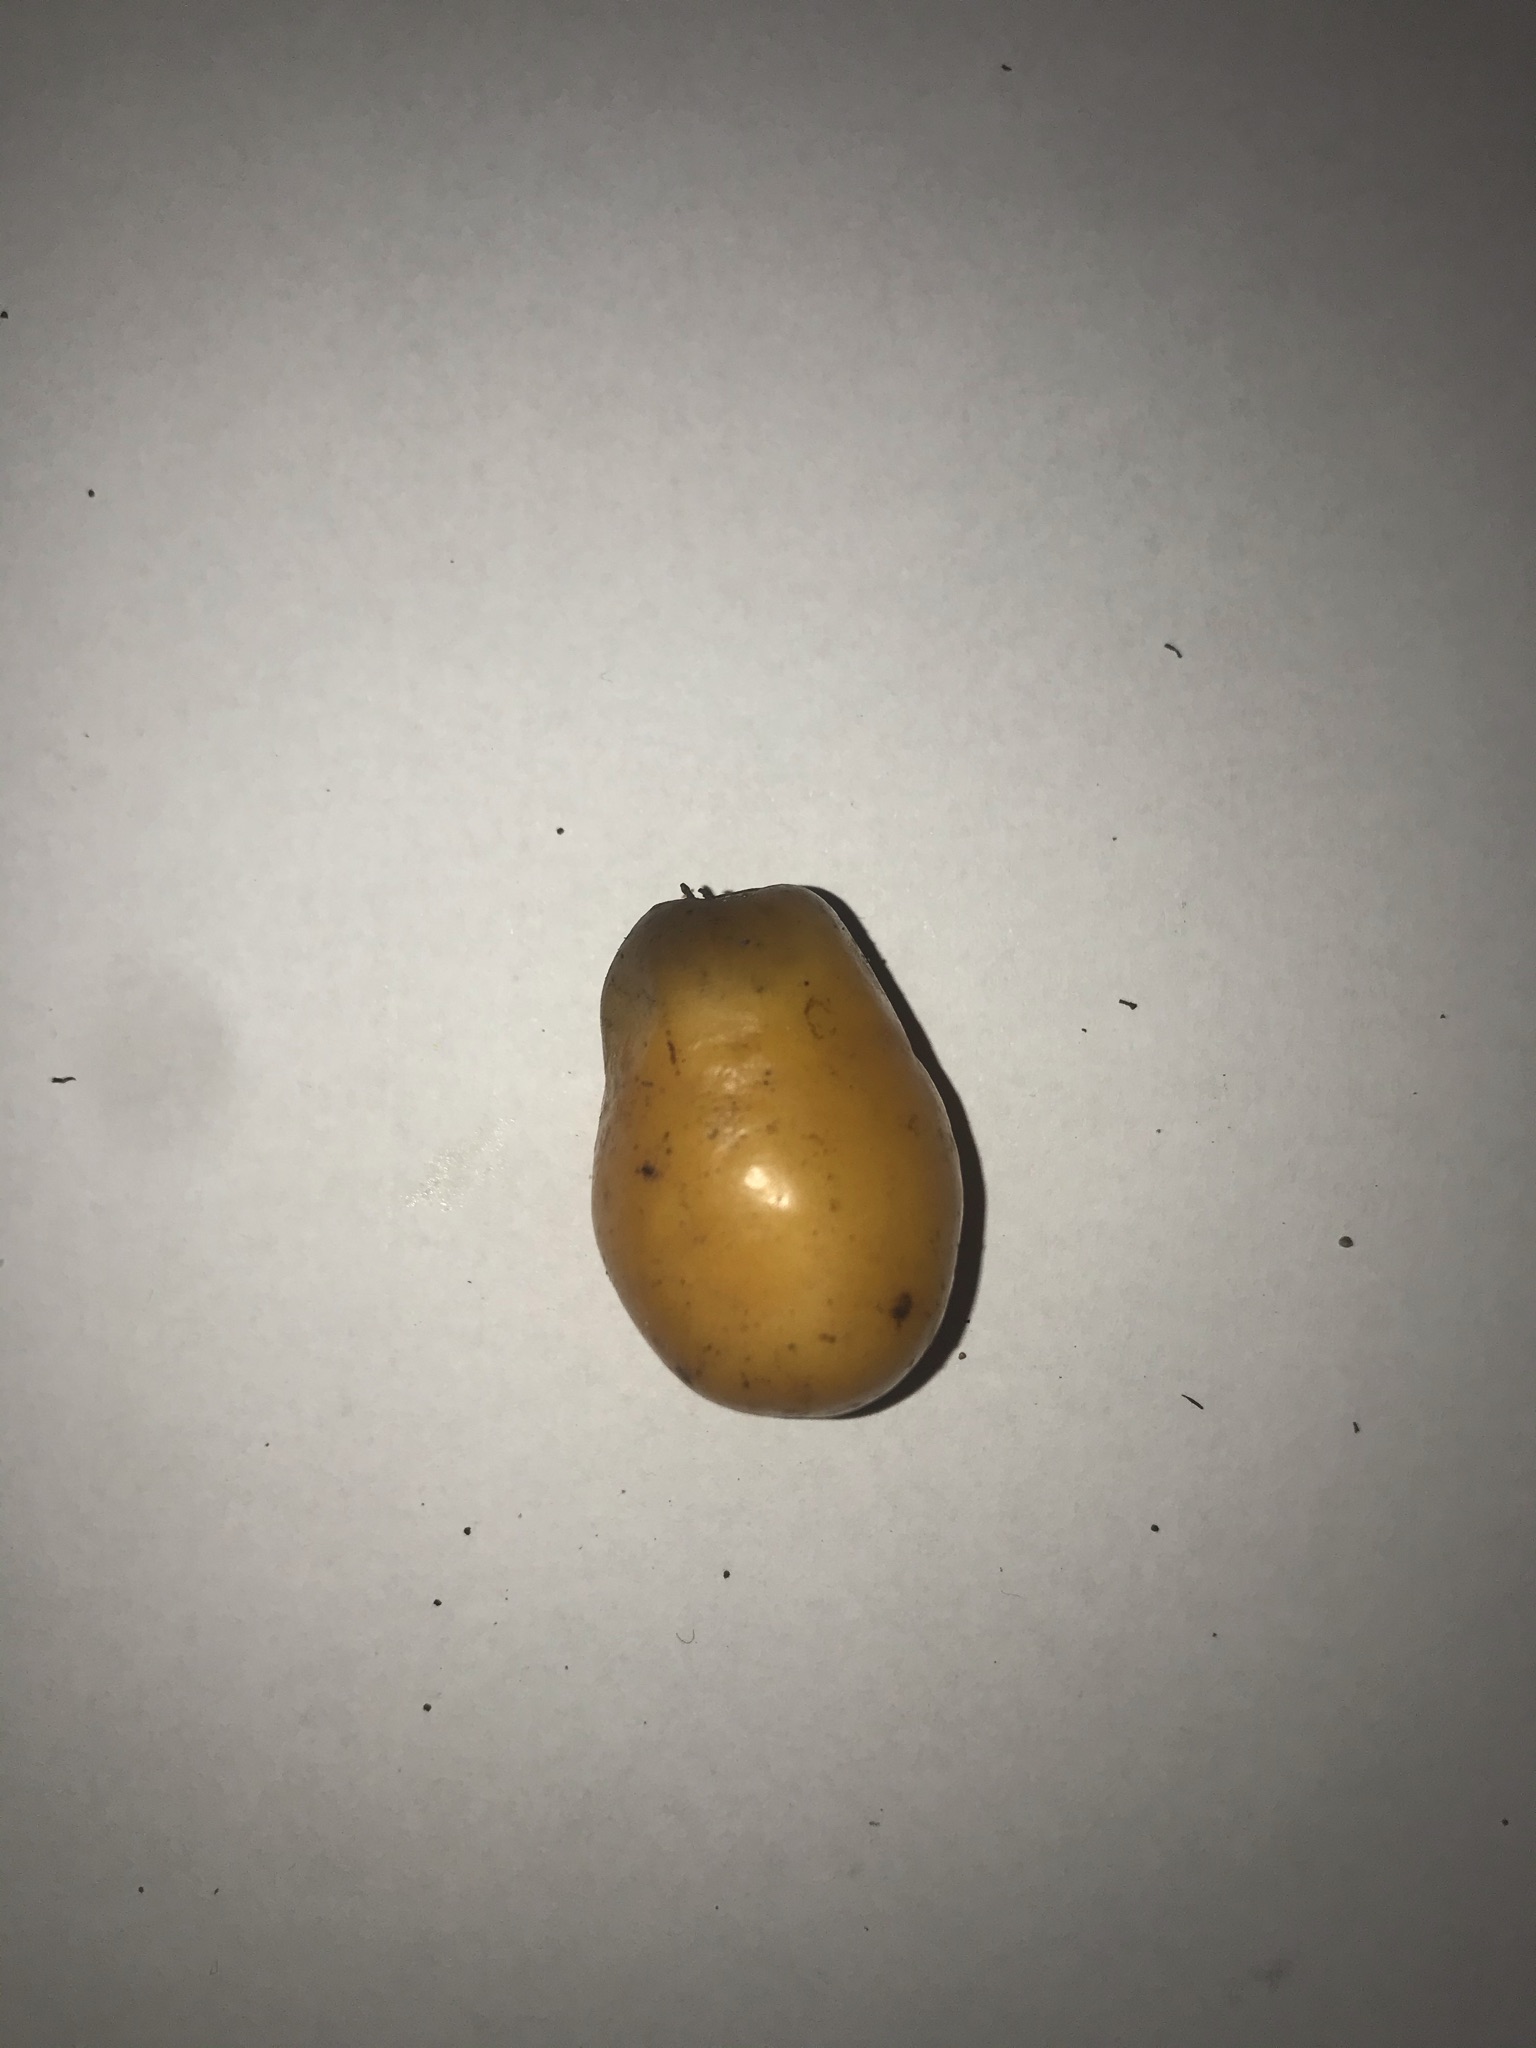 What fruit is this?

siriguela
